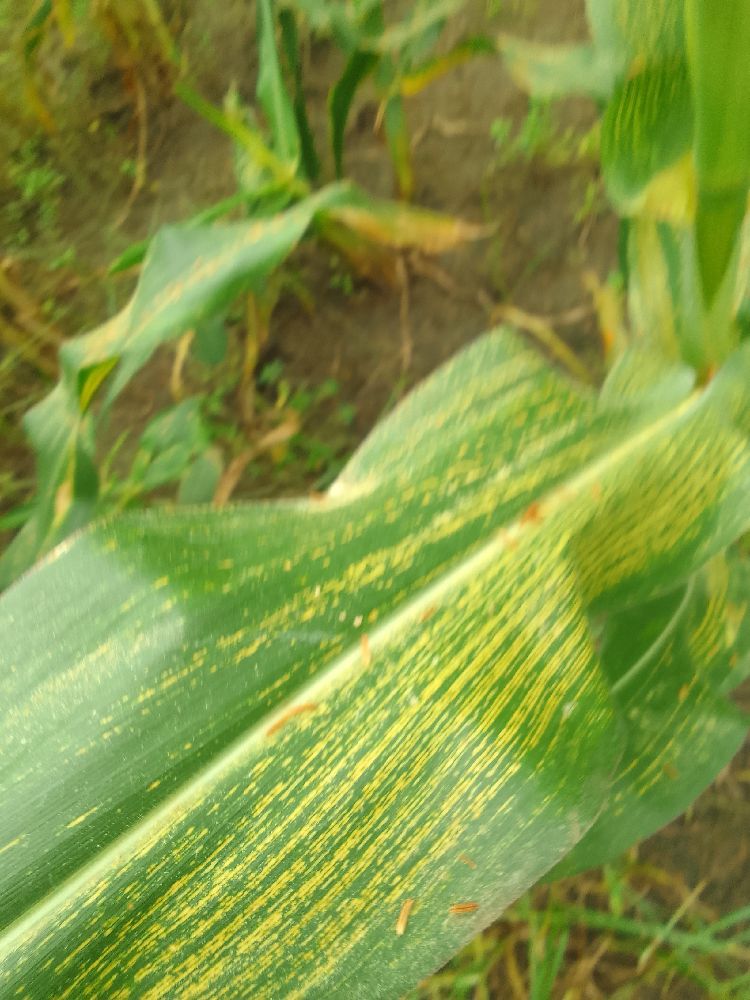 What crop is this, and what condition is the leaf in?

maize, maize streak virus
